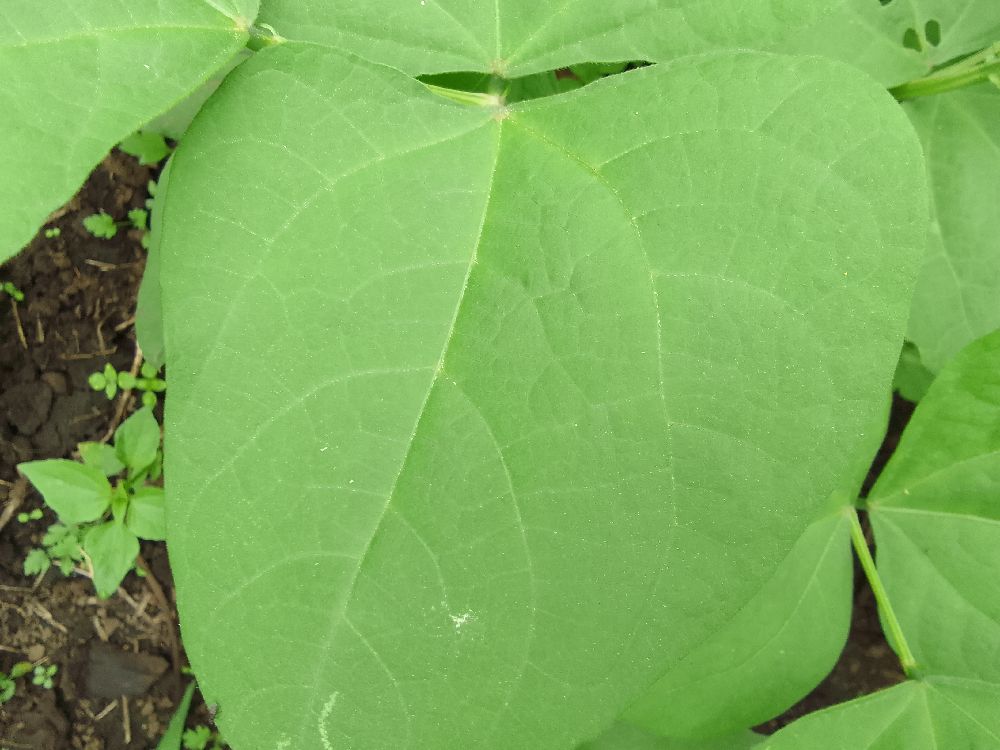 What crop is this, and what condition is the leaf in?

common bean, healthy
